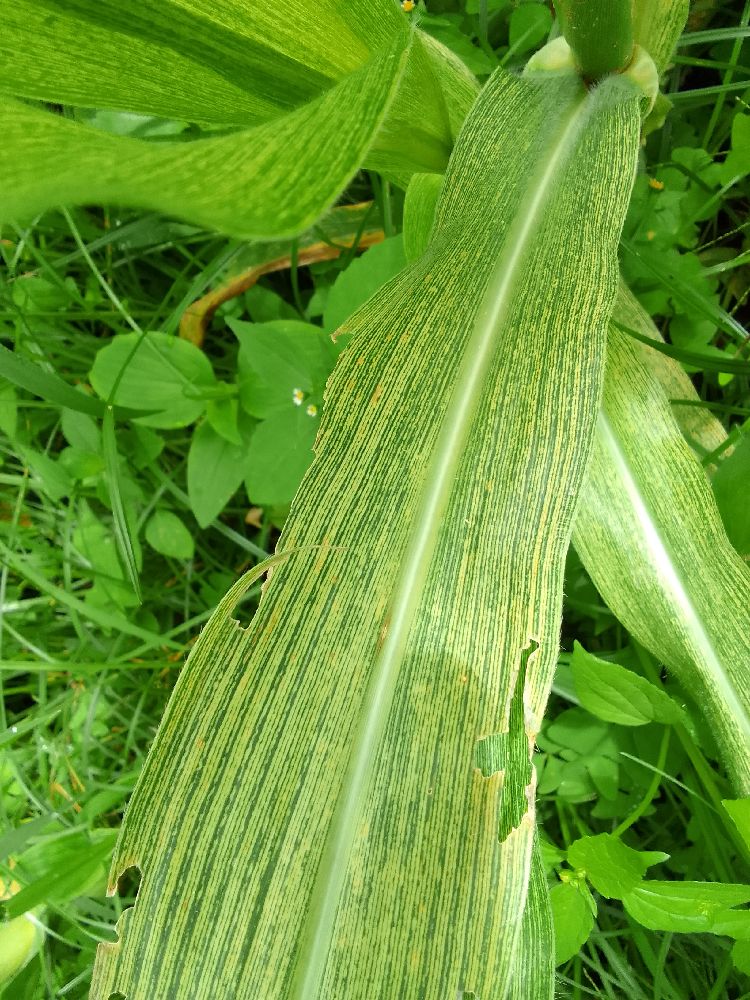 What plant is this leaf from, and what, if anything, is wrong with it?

maize, maize streak virus
